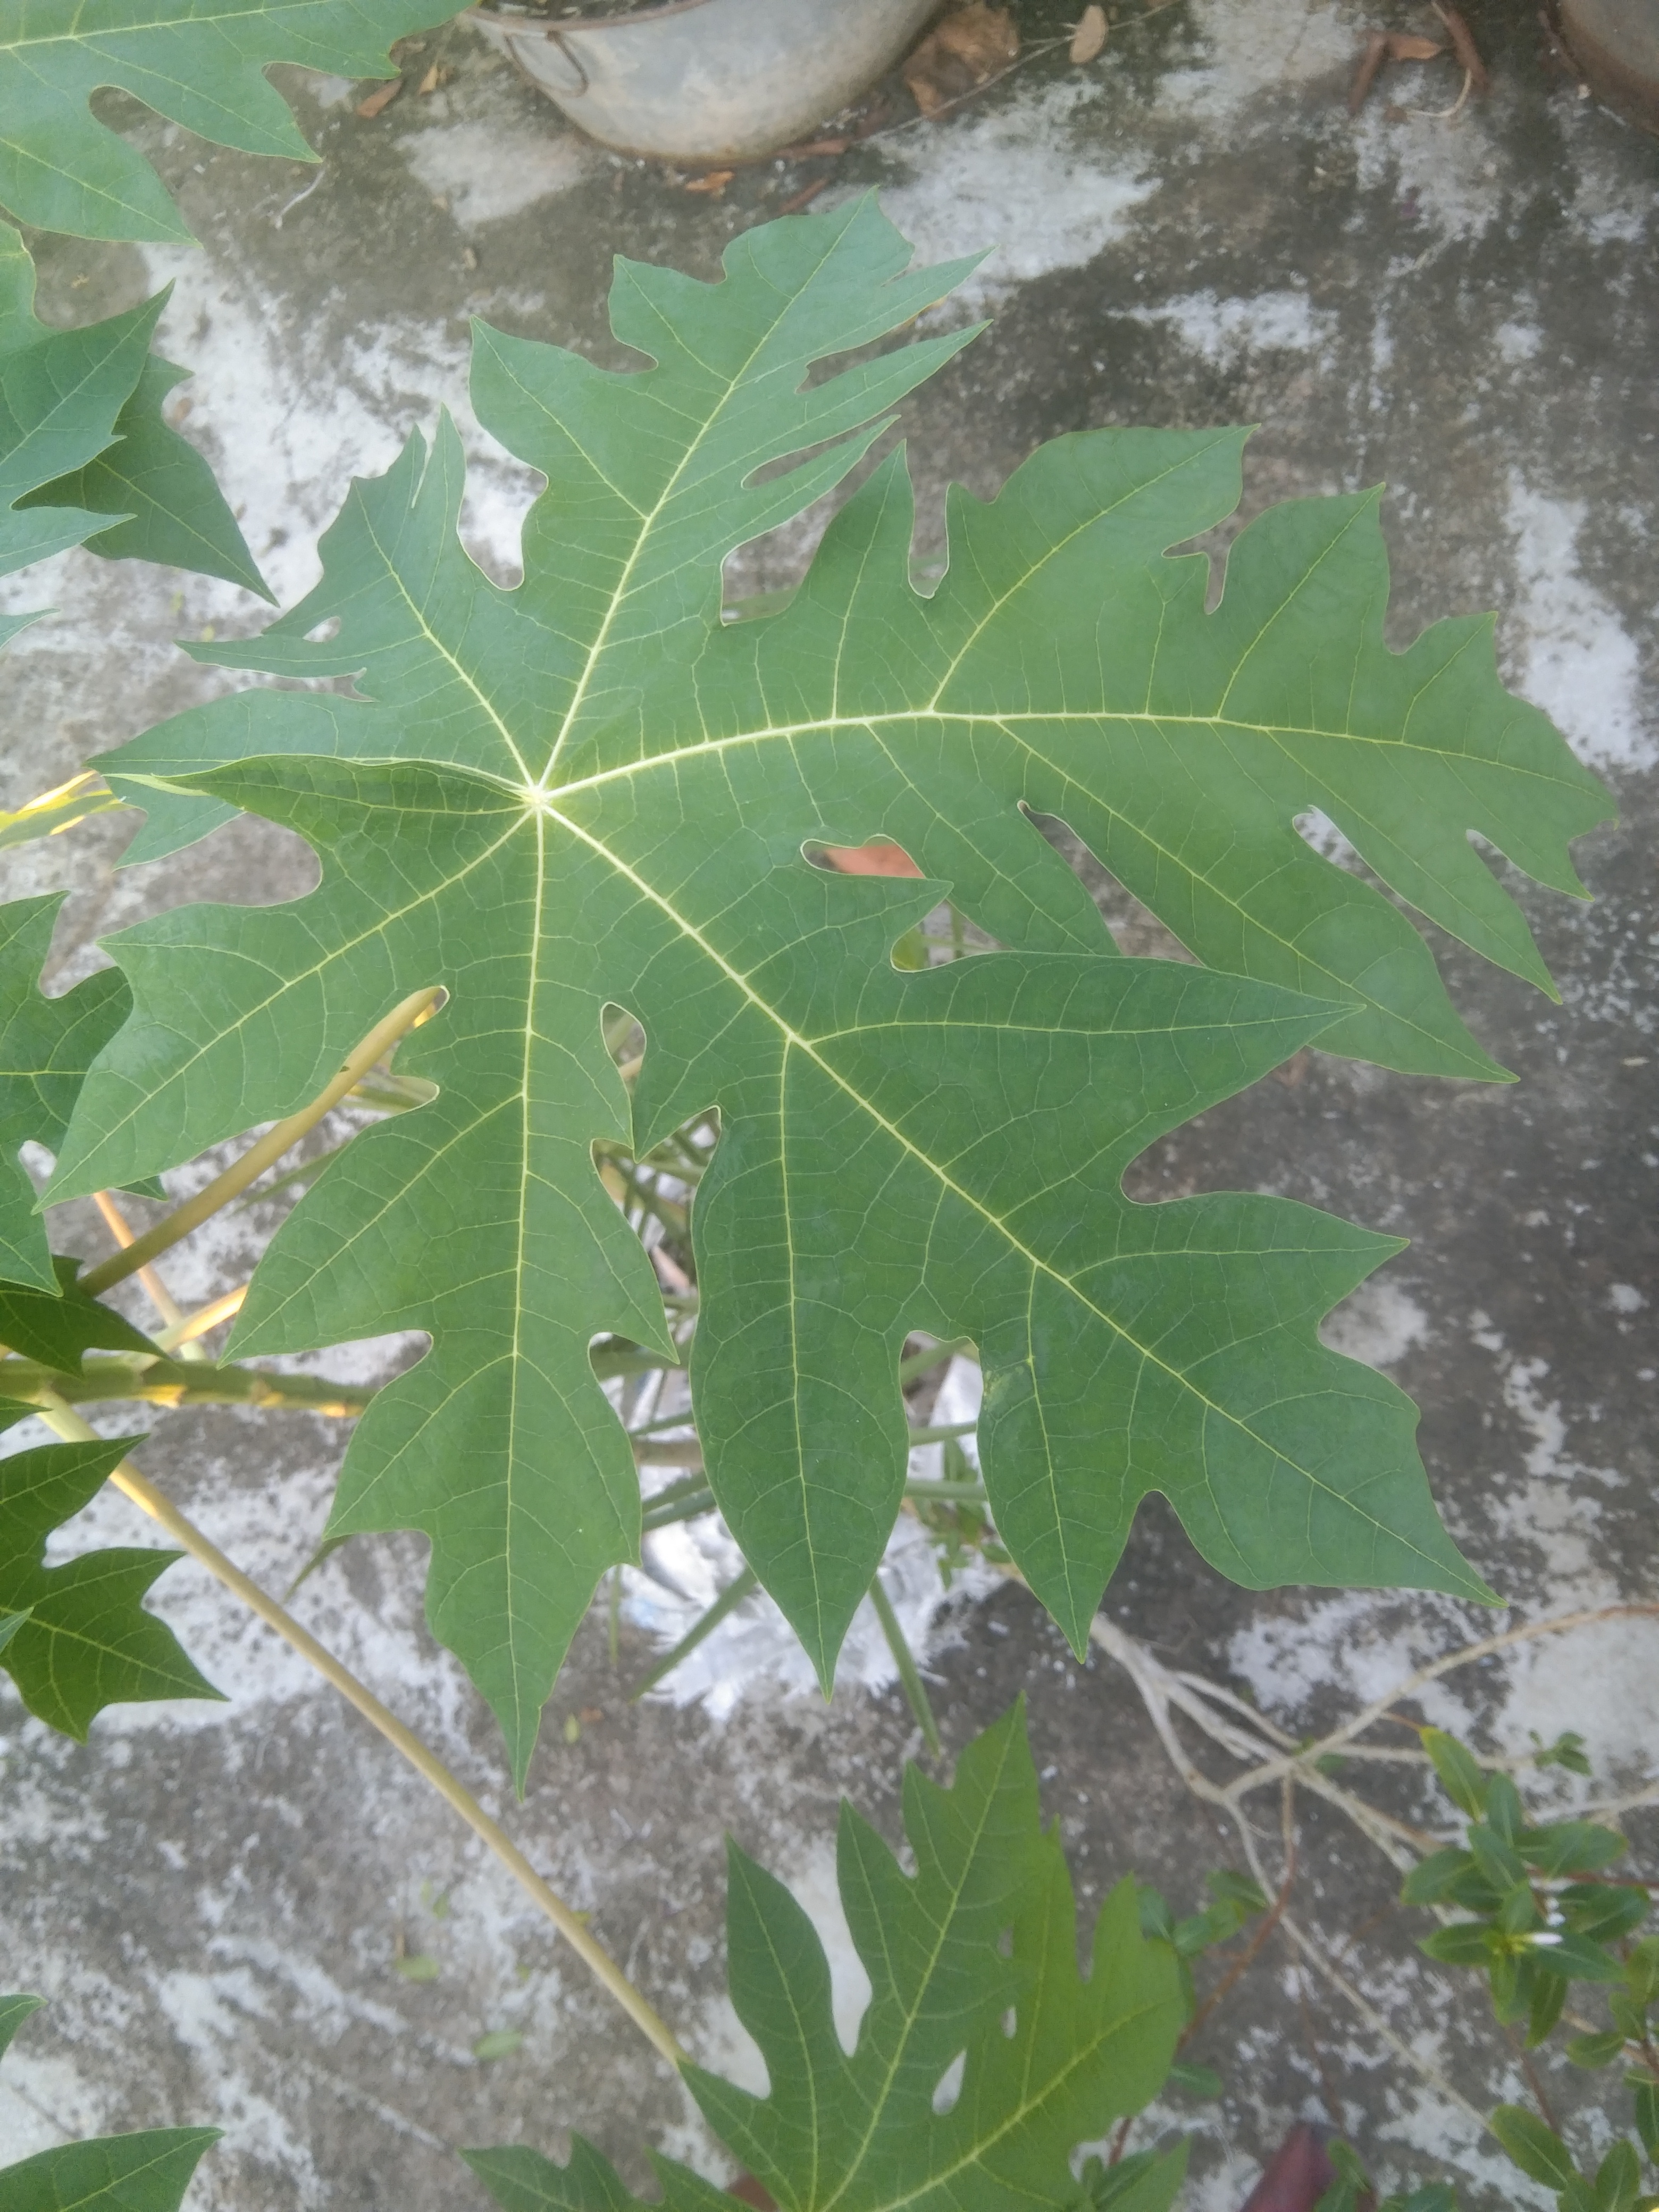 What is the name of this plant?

papaya
